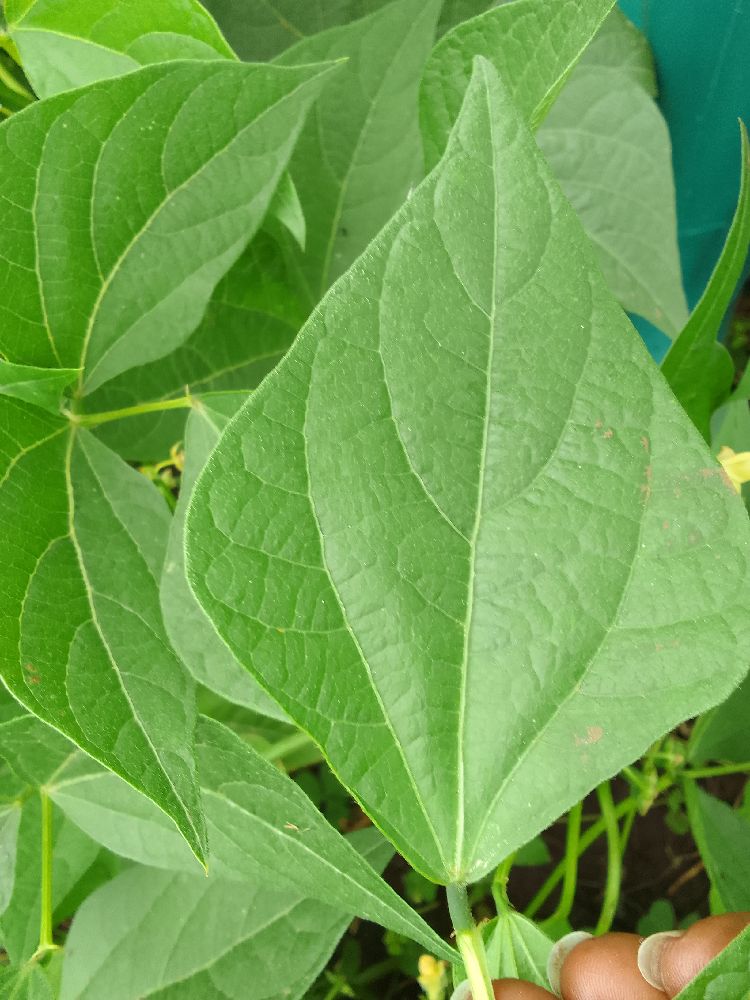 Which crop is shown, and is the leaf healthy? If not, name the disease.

common bean, healthy
